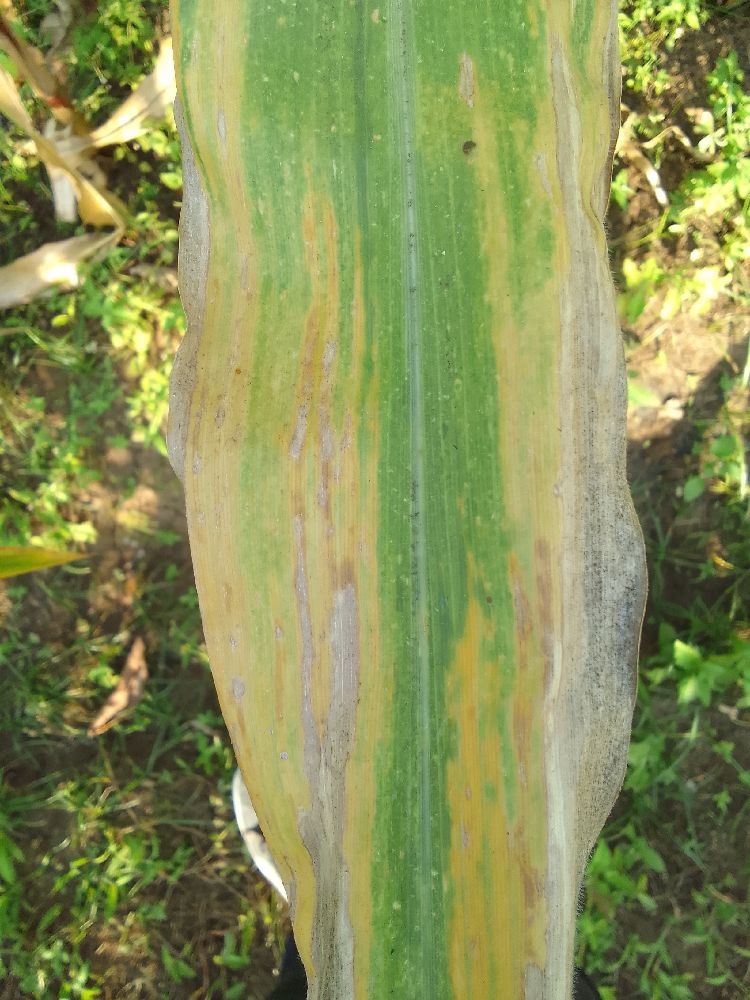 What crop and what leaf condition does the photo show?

maize, maize lethal necrosis
